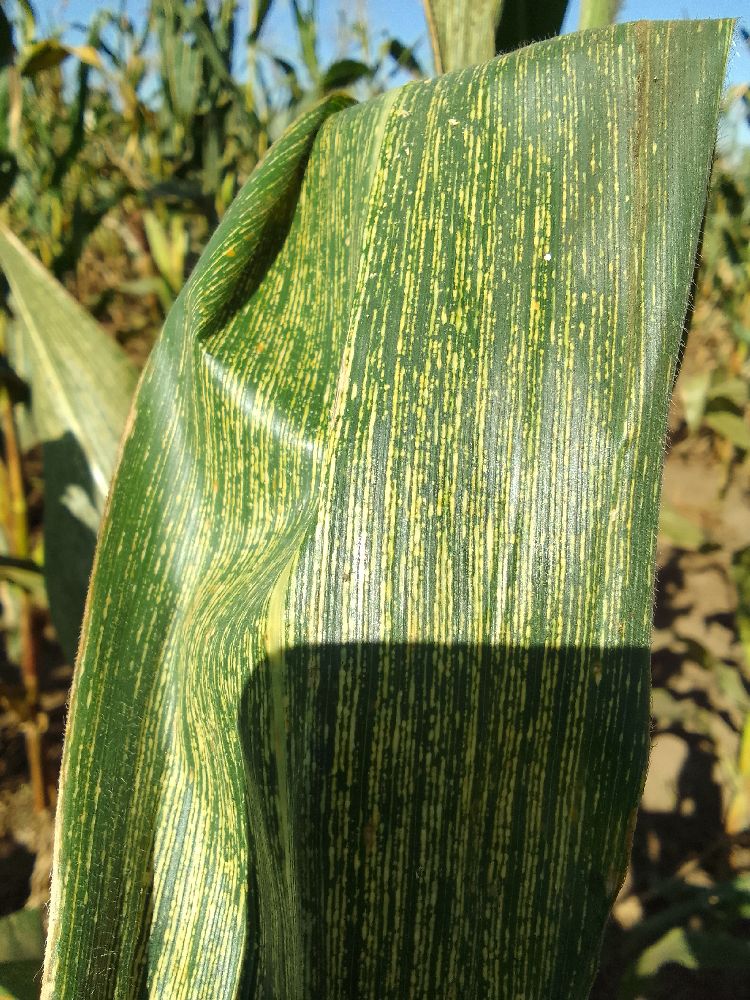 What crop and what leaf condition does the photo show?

maize, maize streak virus
